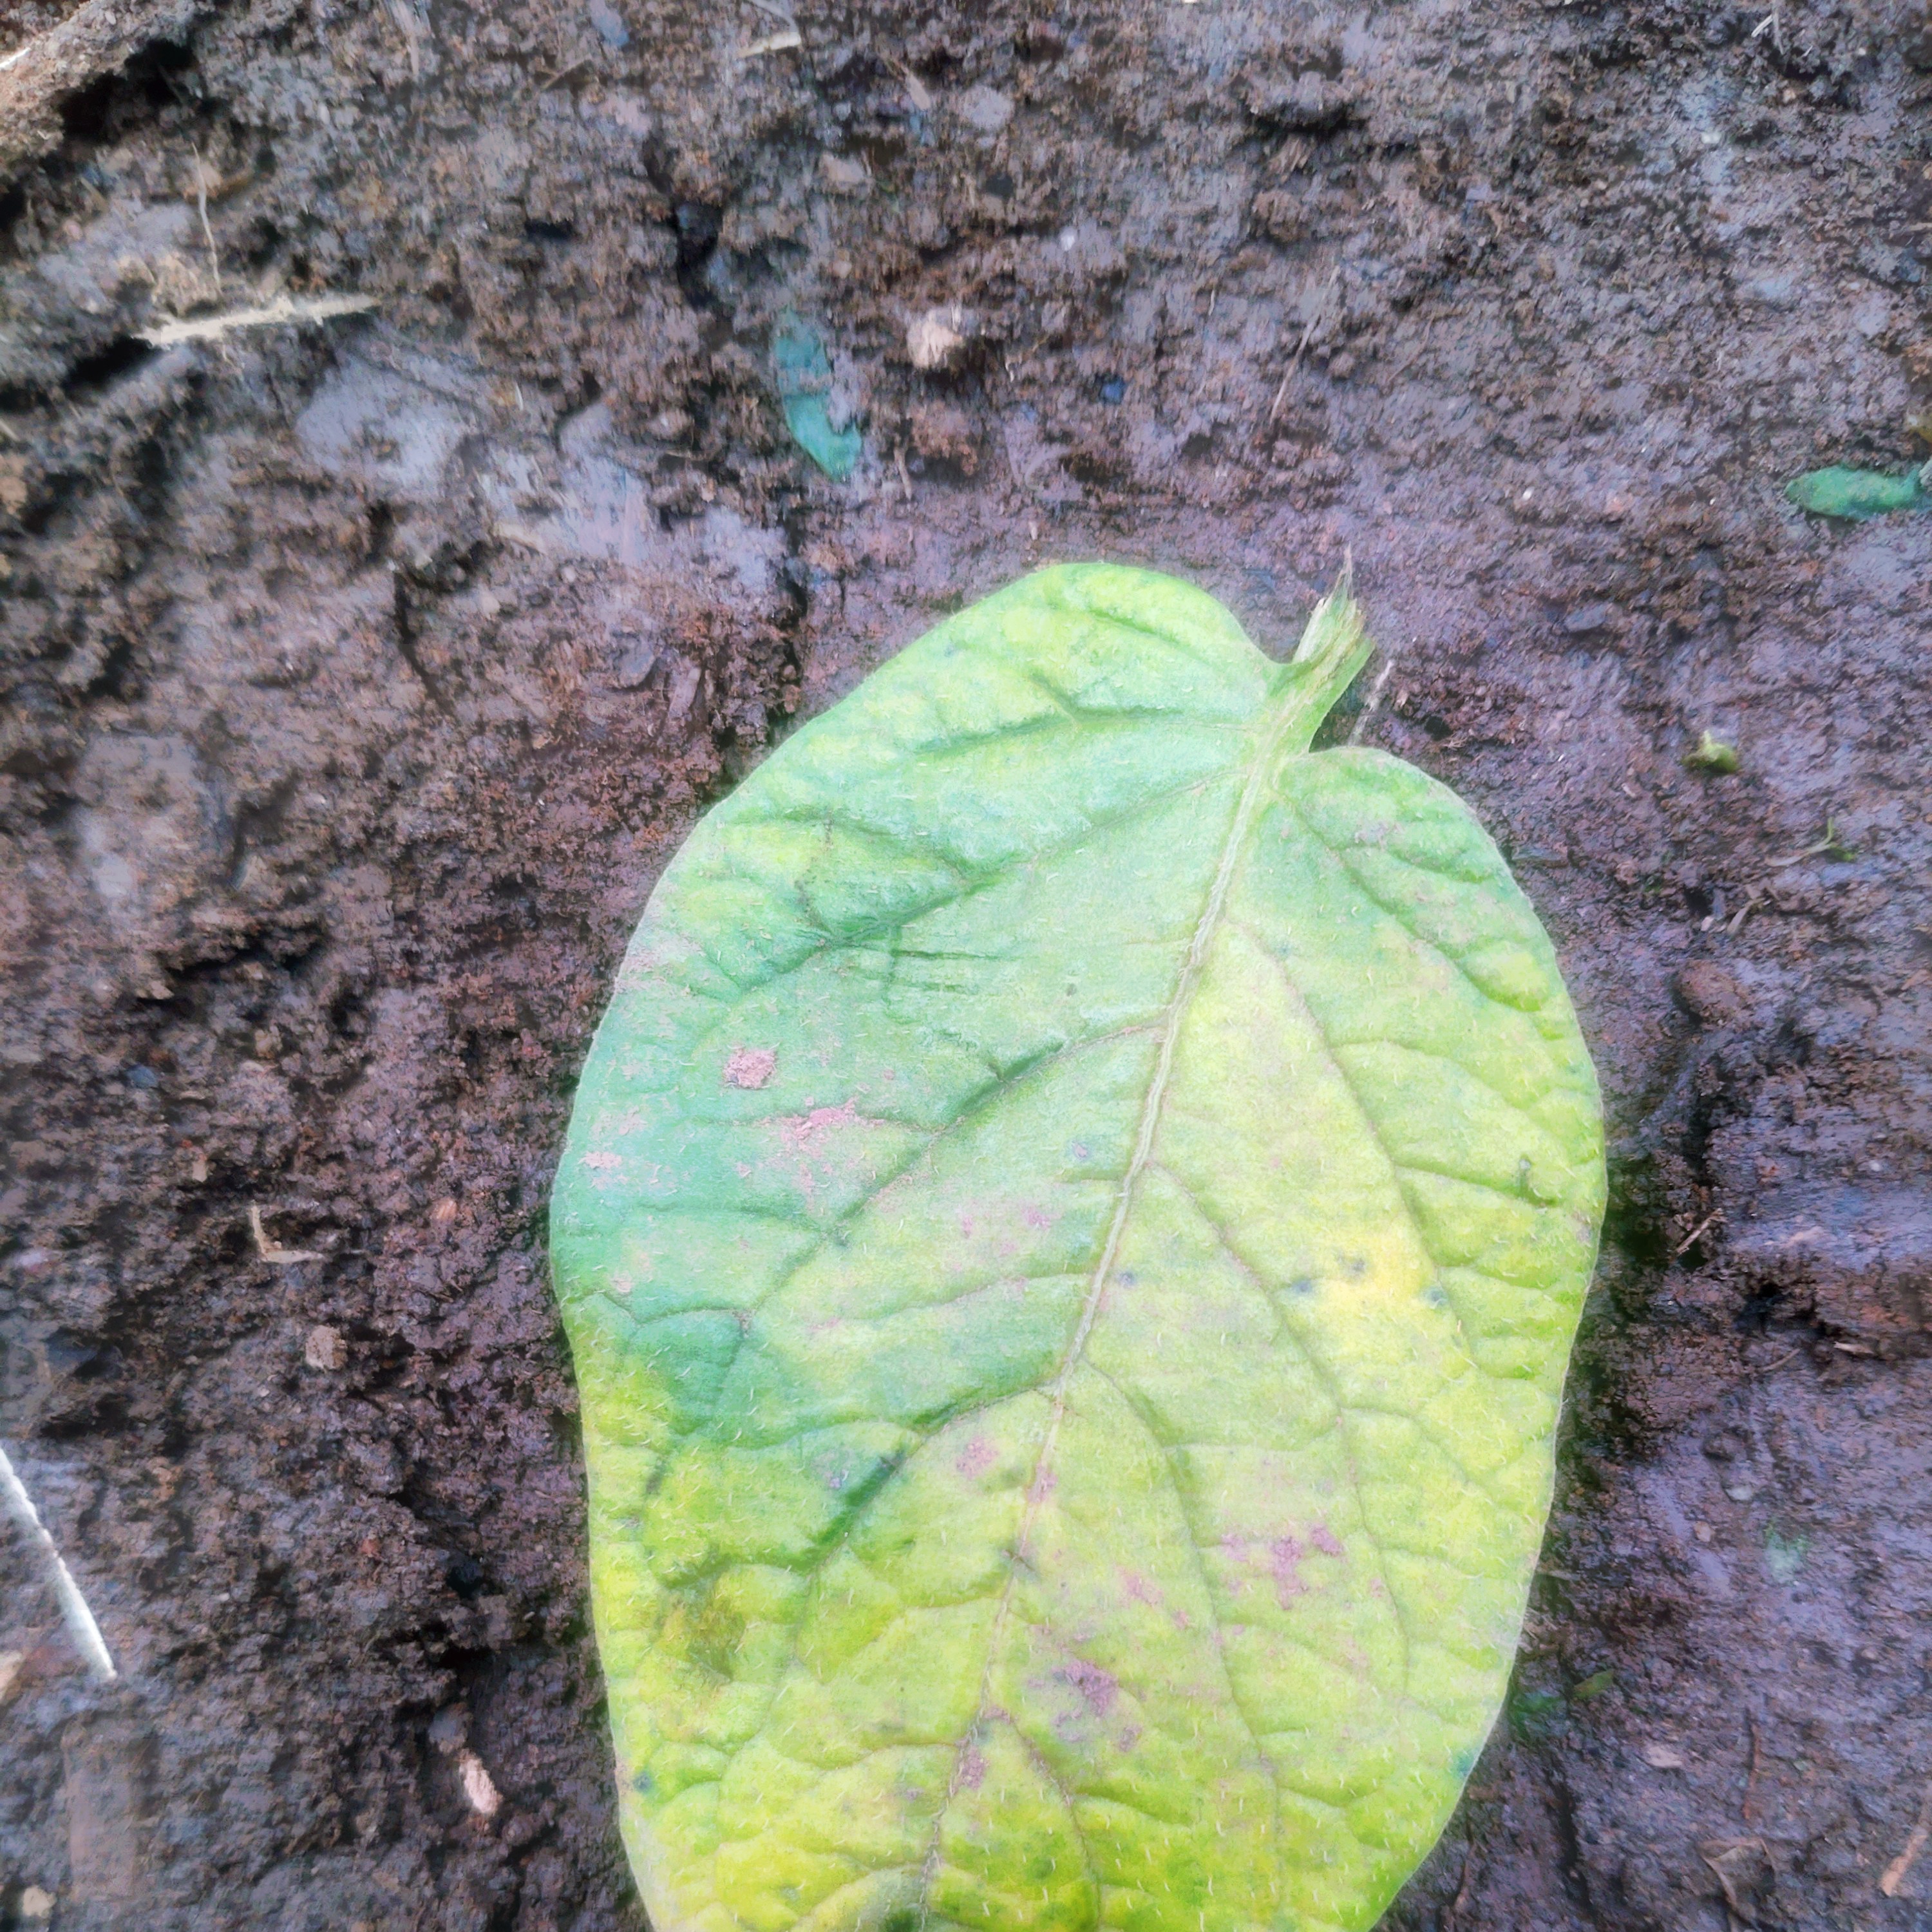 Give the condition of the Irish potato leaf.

late blight
